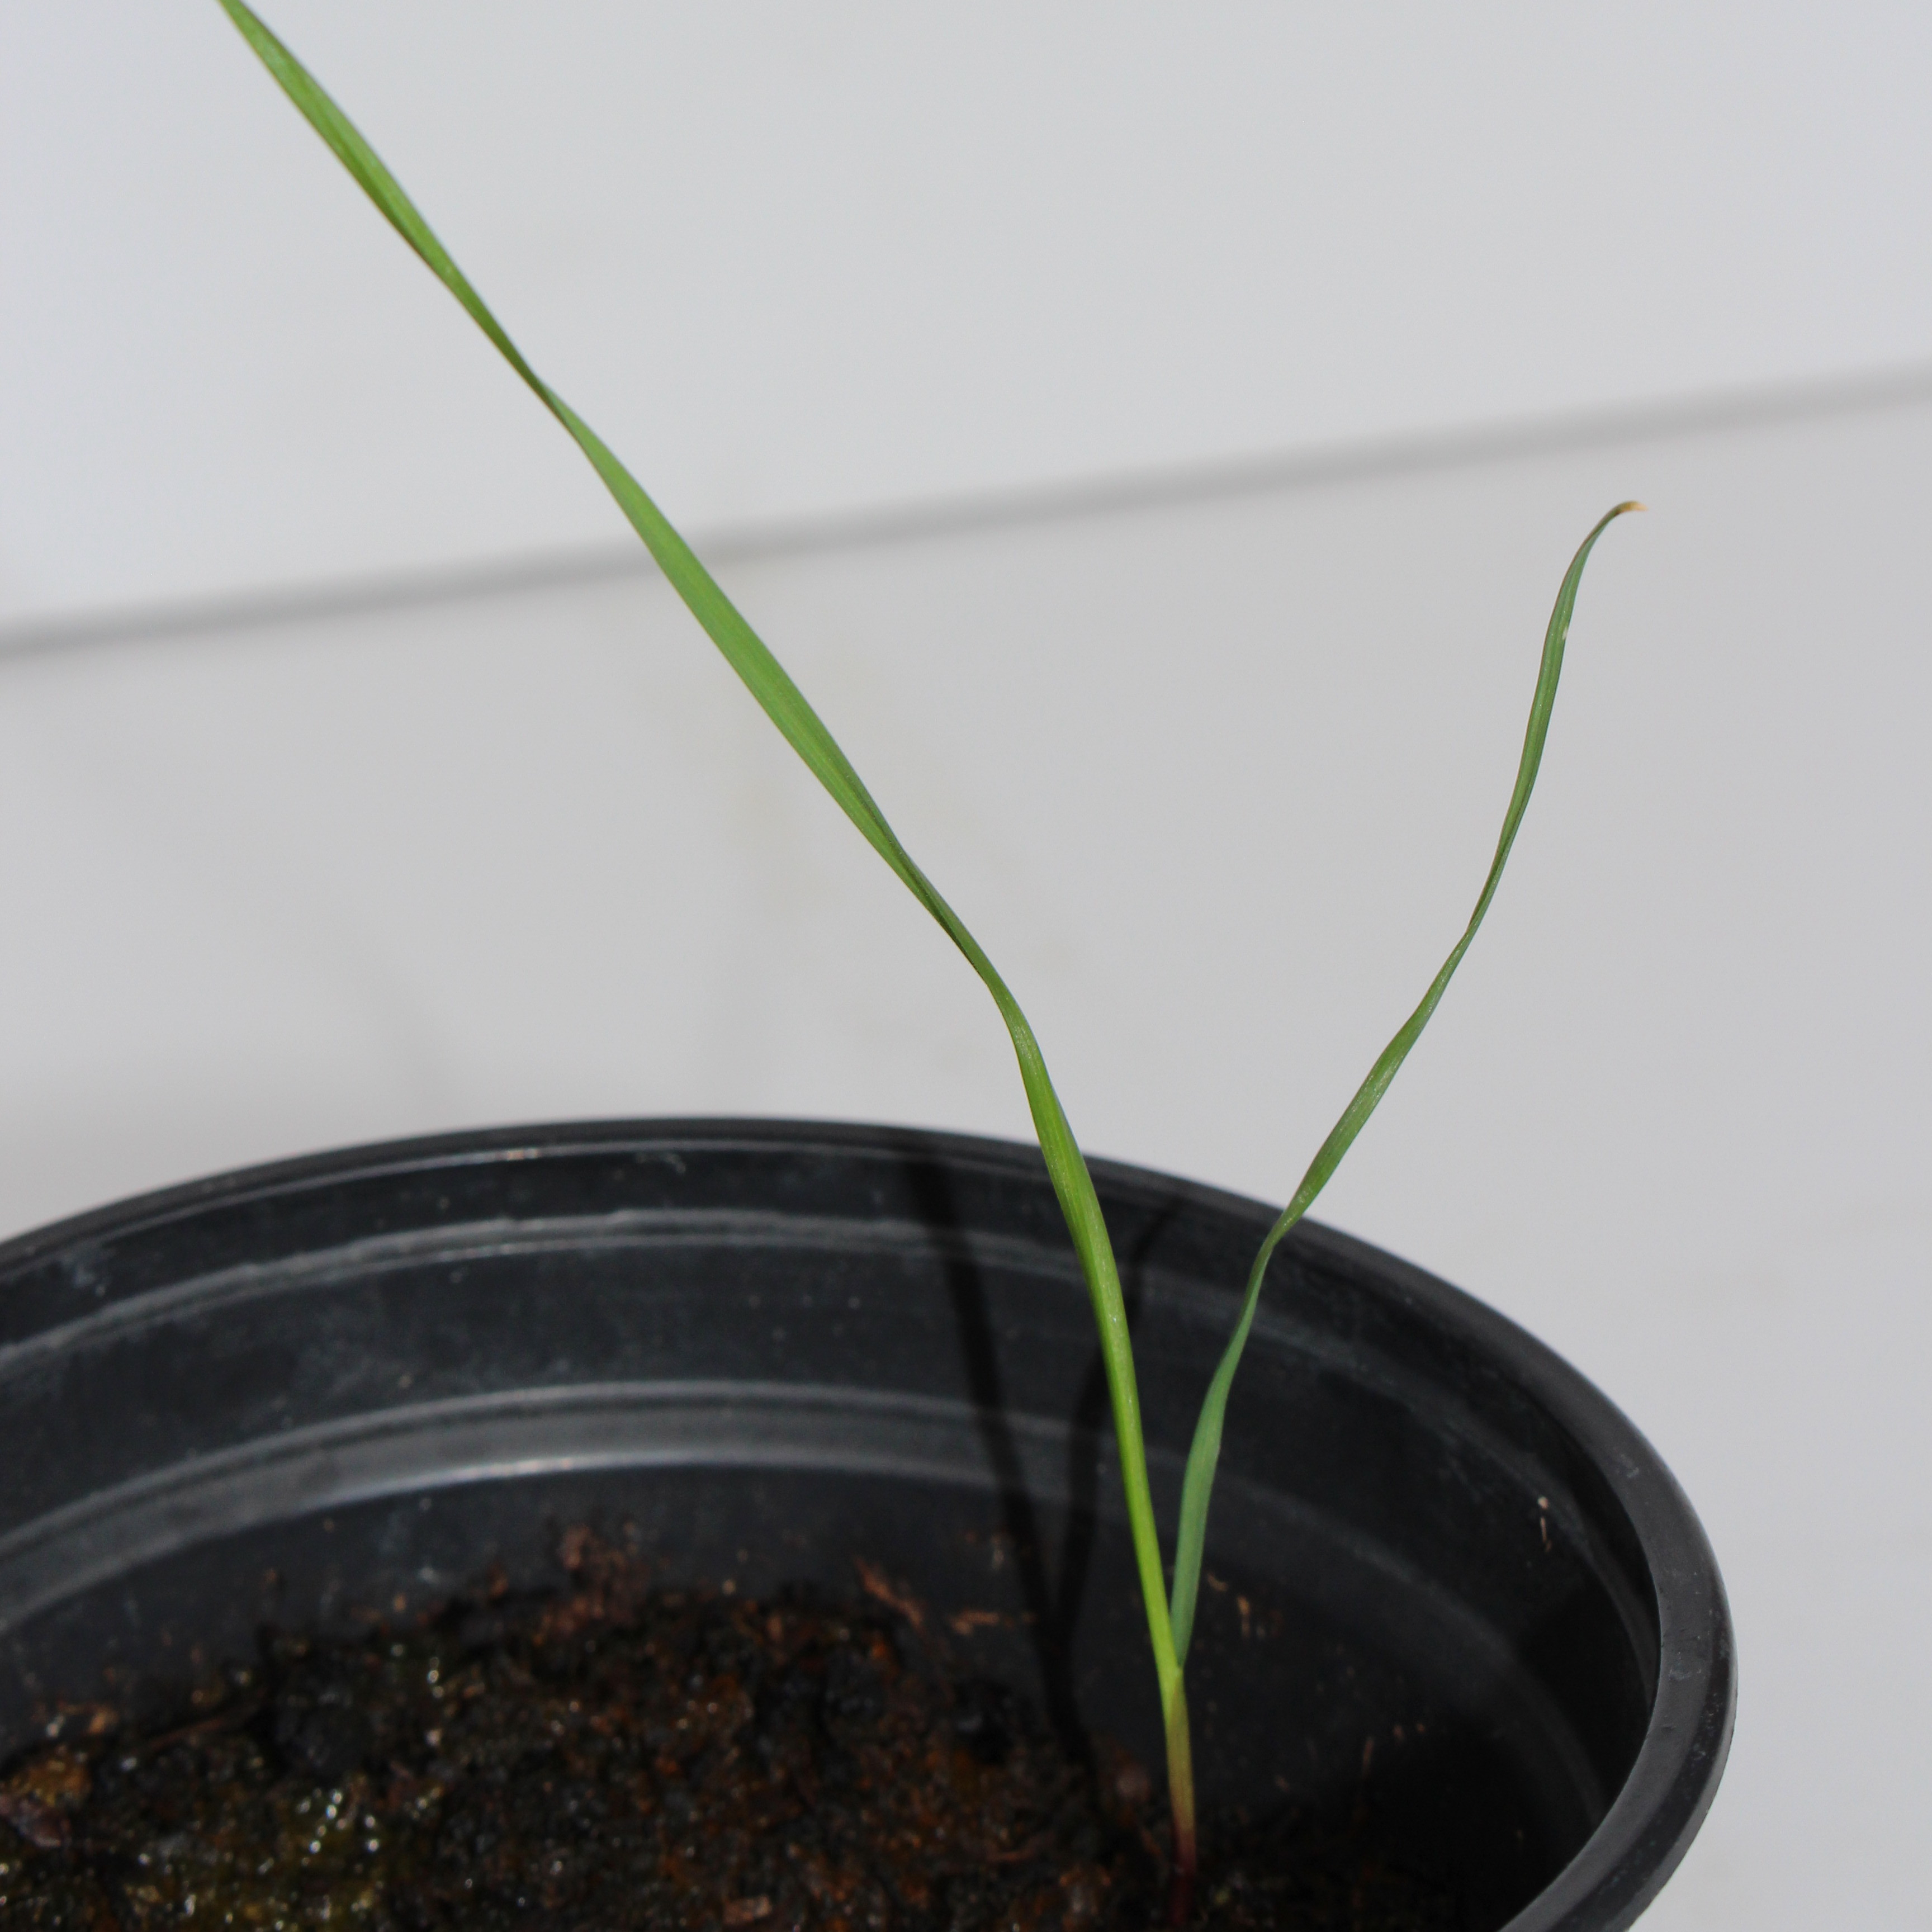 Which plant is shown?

Lolium multiflorum
